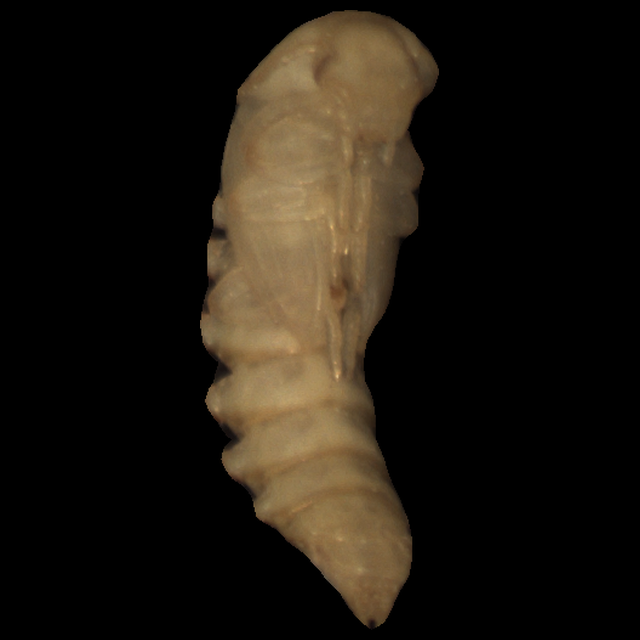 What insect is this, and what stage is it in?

mealworm pupa
